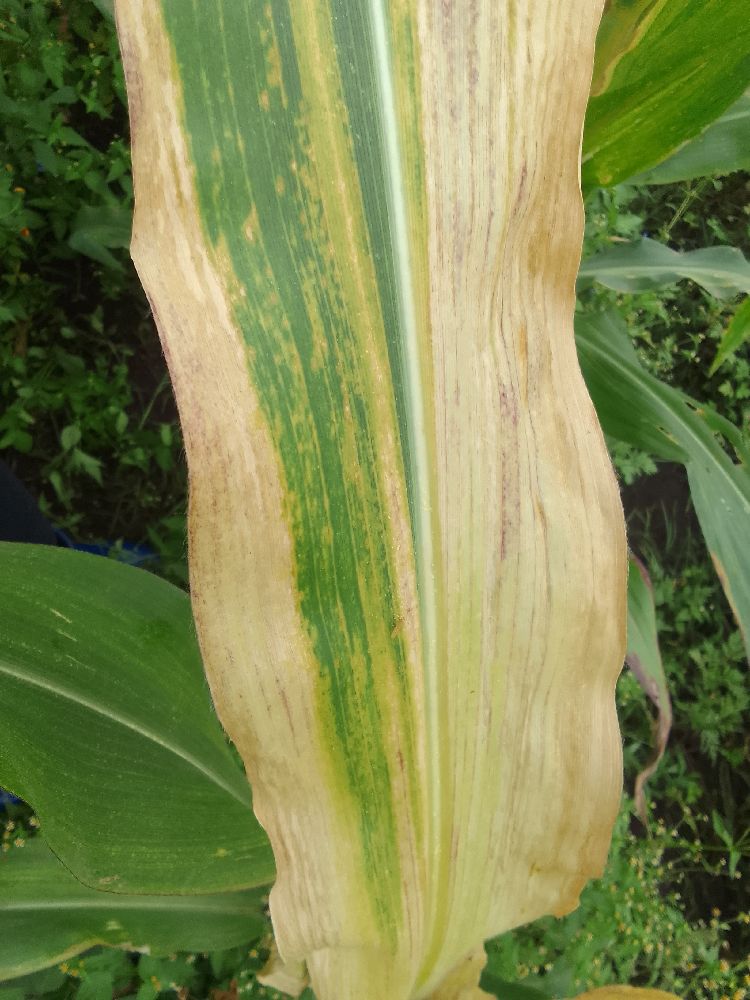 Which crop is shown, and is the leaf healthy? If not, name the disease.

maize, maize lethal necrosis
